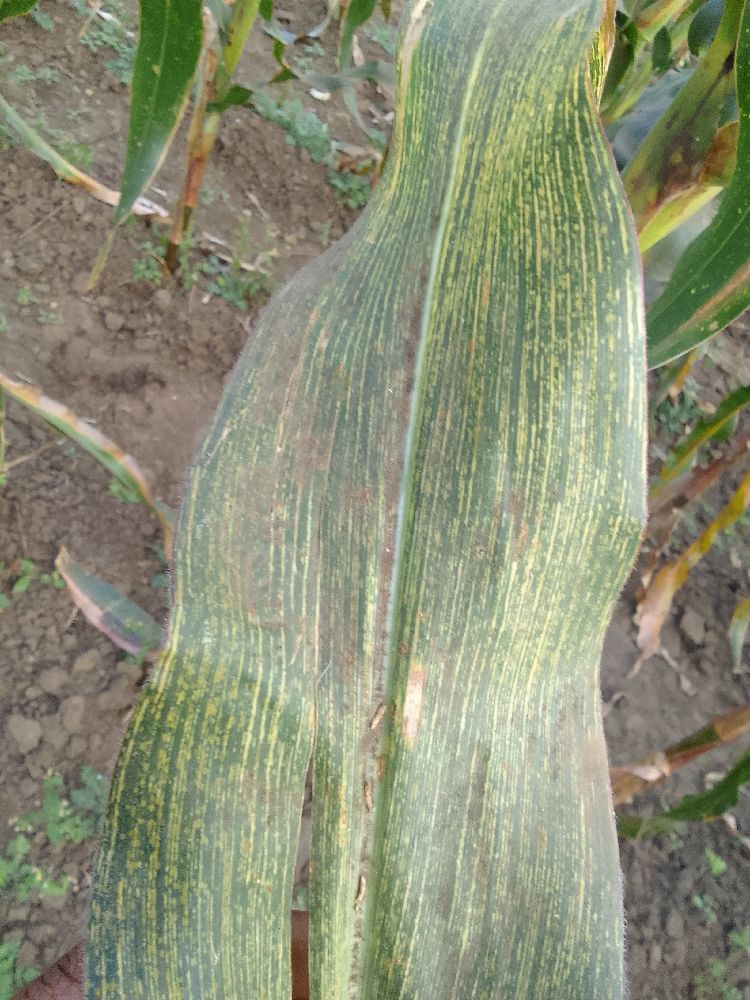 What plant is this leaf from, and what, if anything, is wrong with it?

maize, maize streak virus
